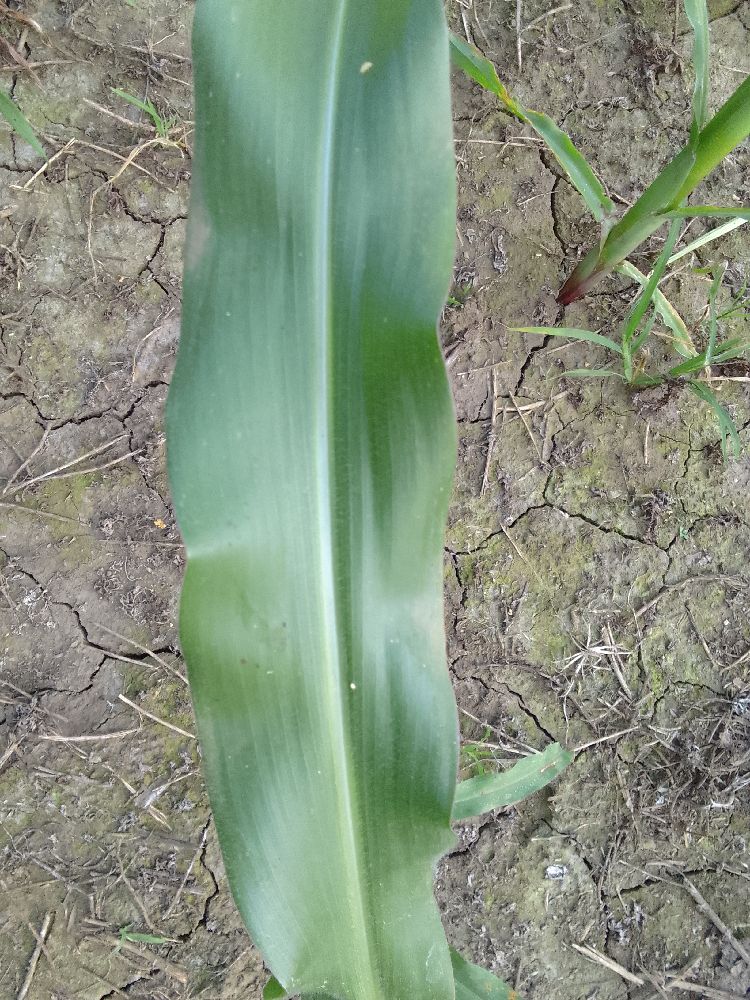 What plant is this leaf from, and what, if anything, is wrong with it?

maize, healthy
